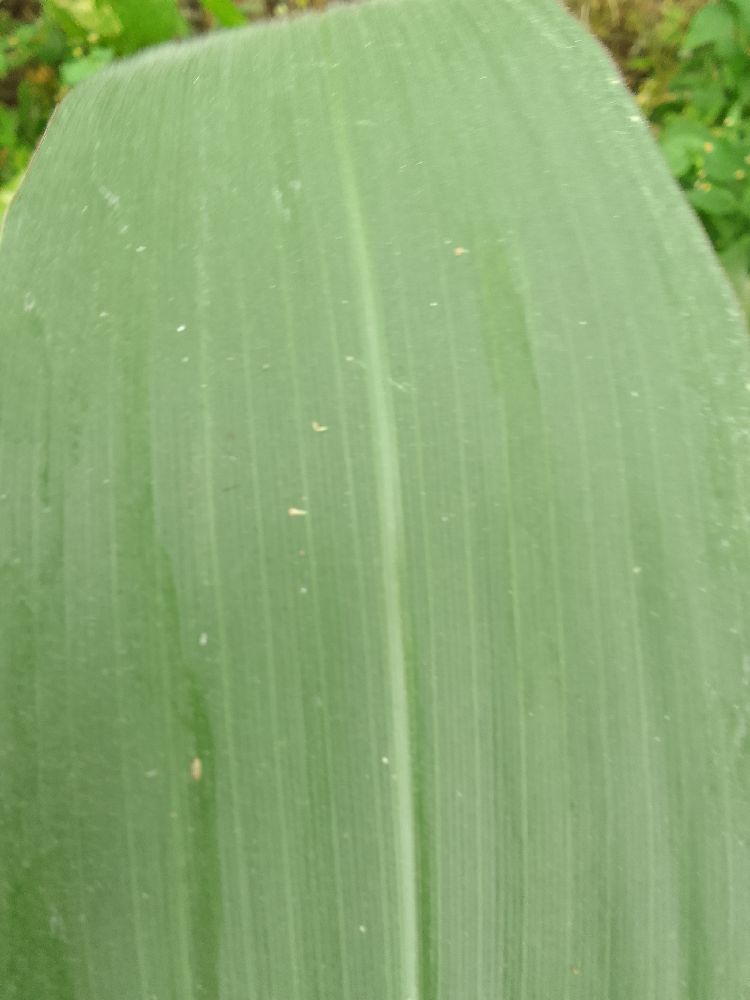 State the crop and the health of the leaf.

maize, healthy
